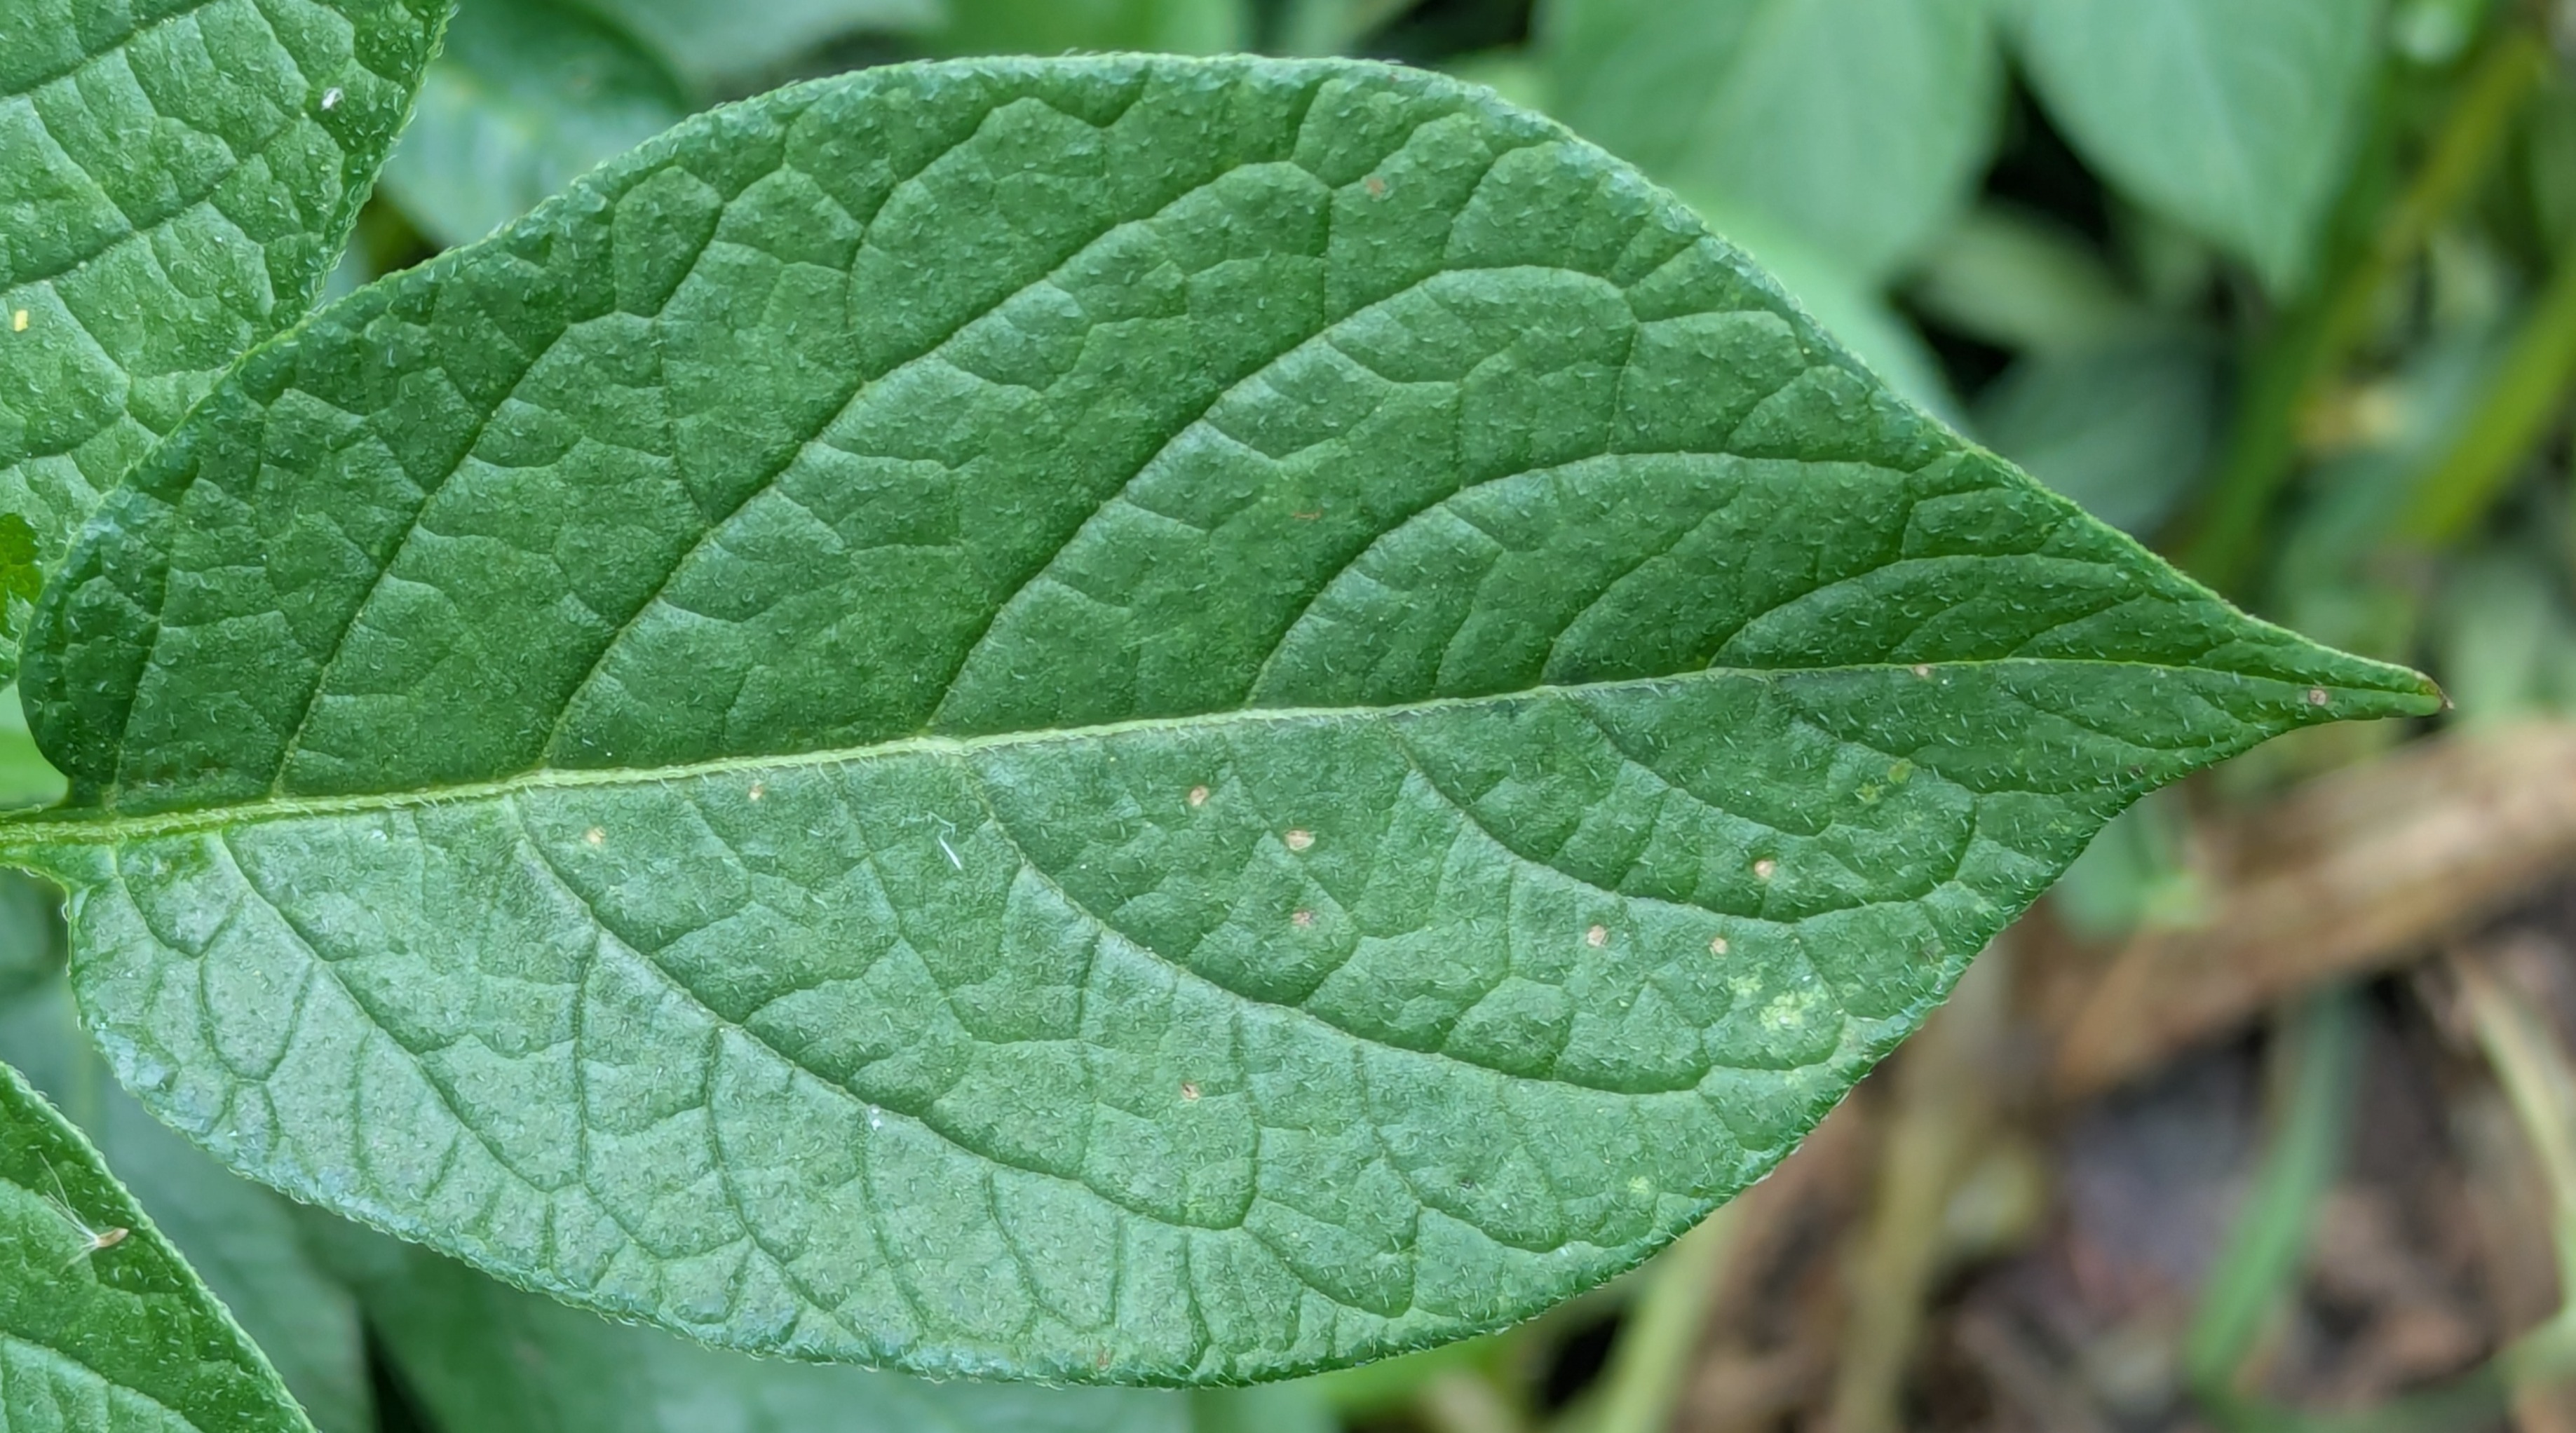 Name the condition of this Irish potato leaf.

healthy
